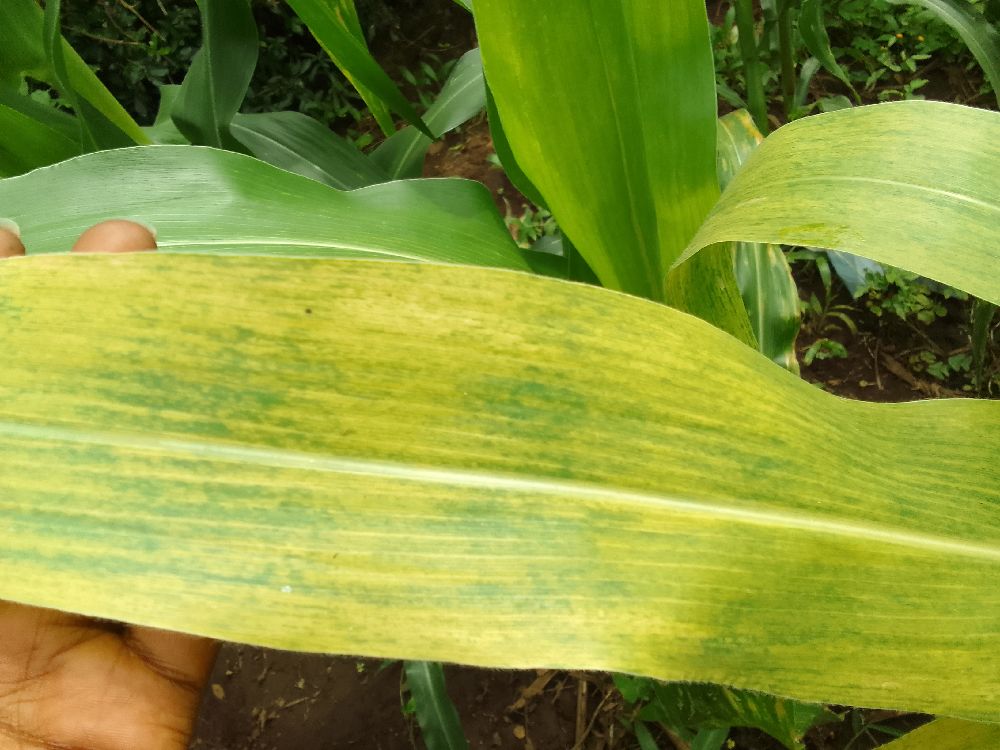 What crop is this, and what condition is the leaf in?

maize, maize lethal necrosis
